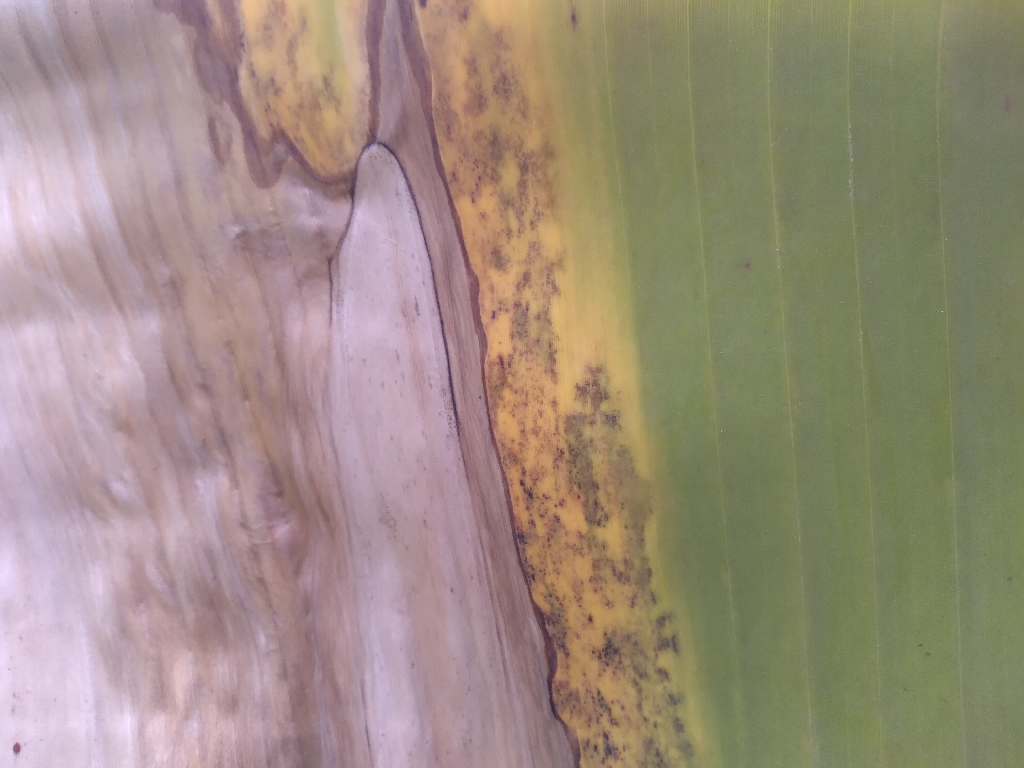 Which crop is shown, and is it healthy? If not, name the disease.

banana, black sigatoka
